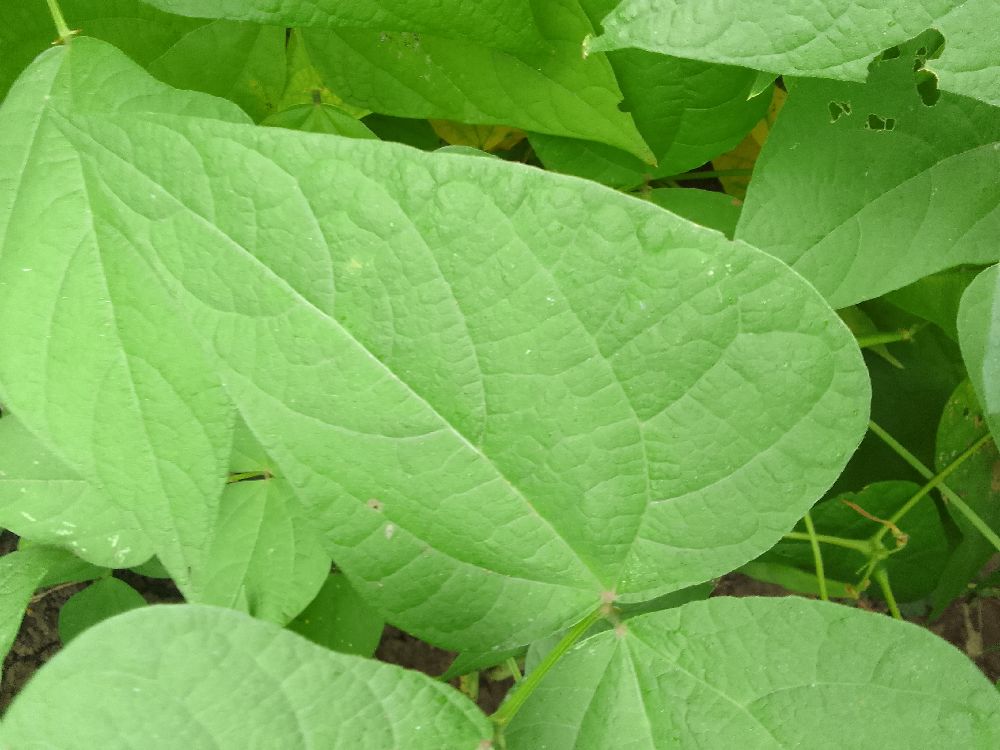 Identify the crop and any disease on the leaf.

common bean, healthy
